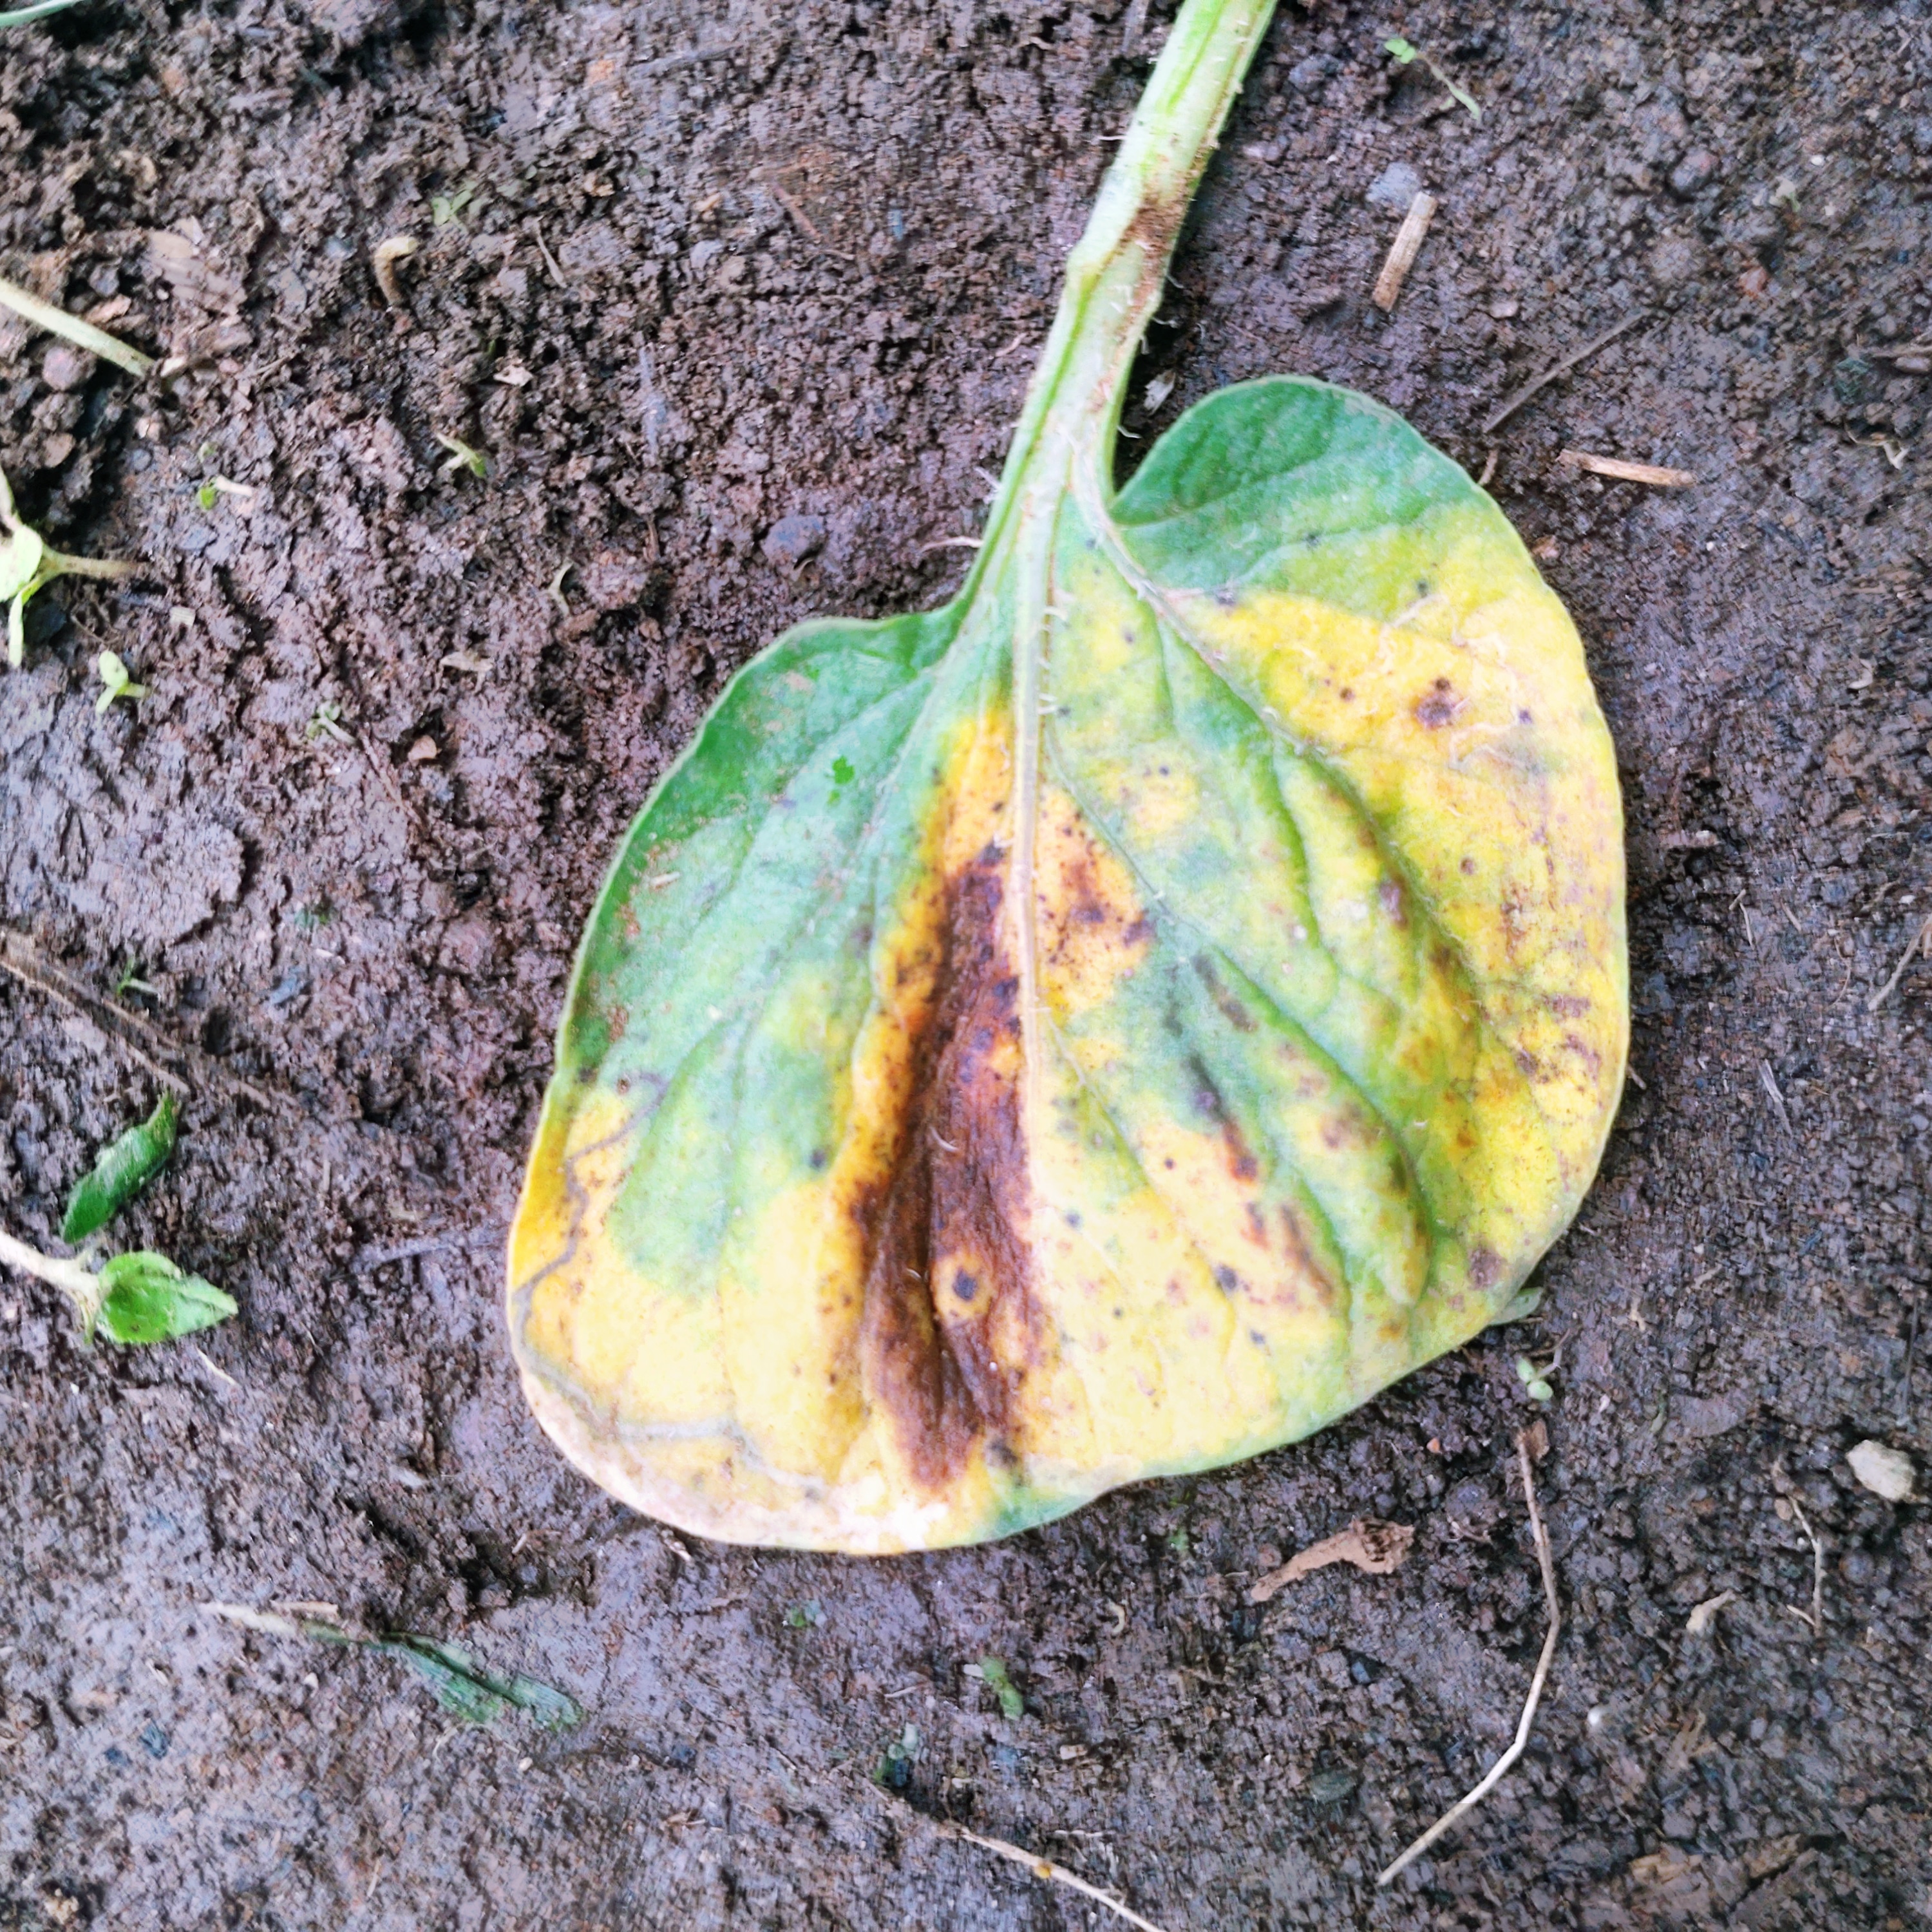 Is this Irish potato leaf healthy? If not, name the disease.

late blight
